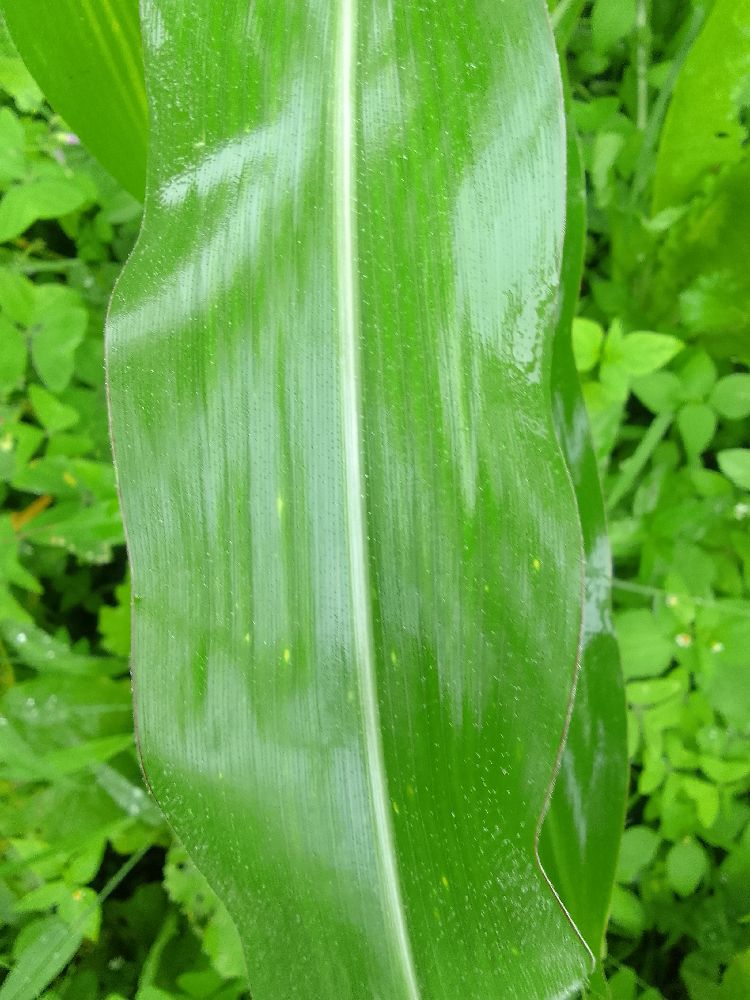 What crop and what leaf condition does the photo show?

maize, healthy
